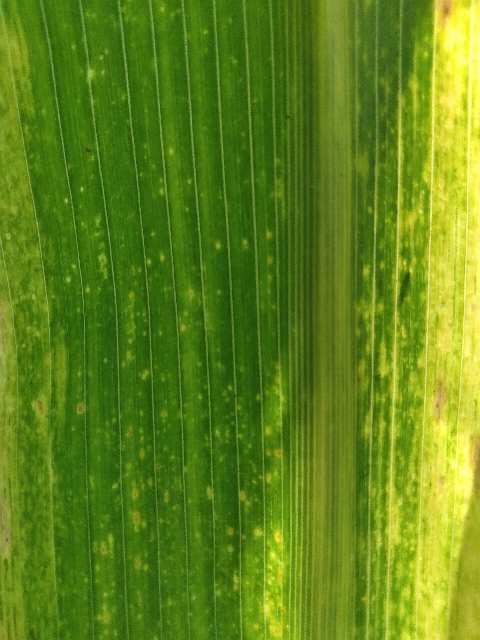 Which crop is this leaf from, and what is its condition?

maize, maize lethal necrosis
